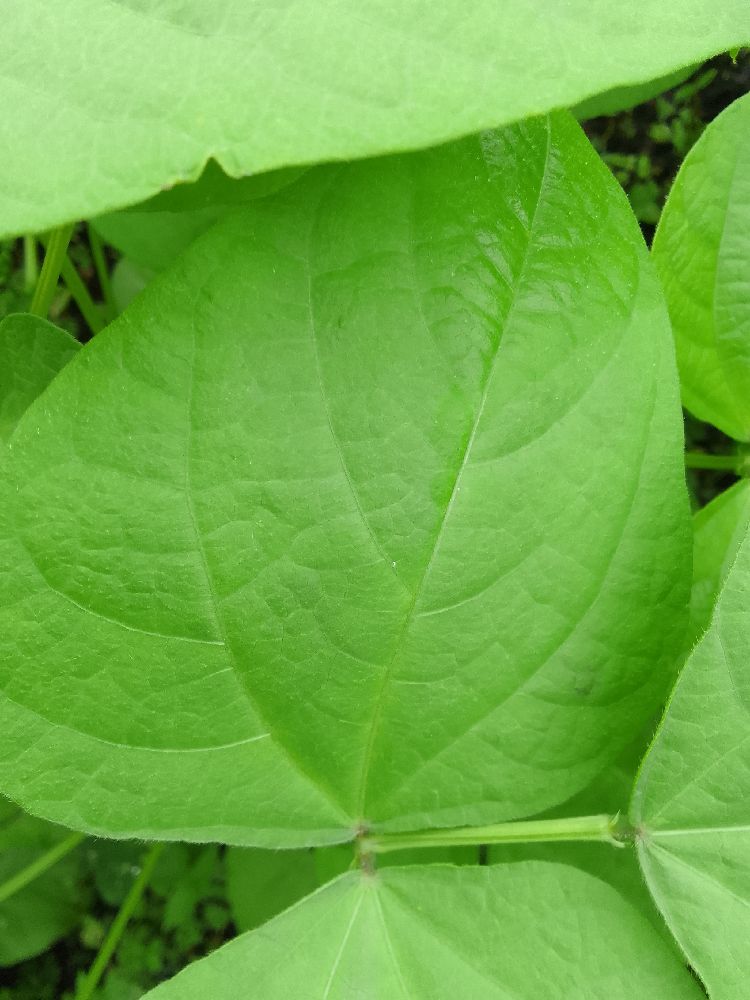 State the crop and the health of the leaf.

common bean, healthy
